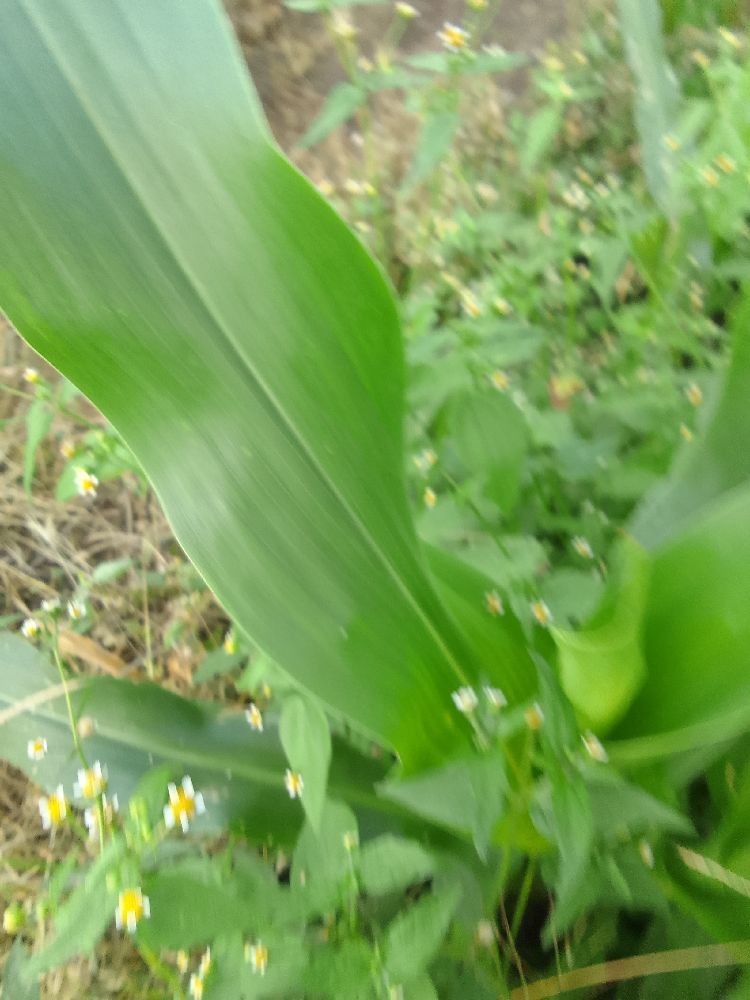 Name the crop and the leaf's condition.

maize, healthy
